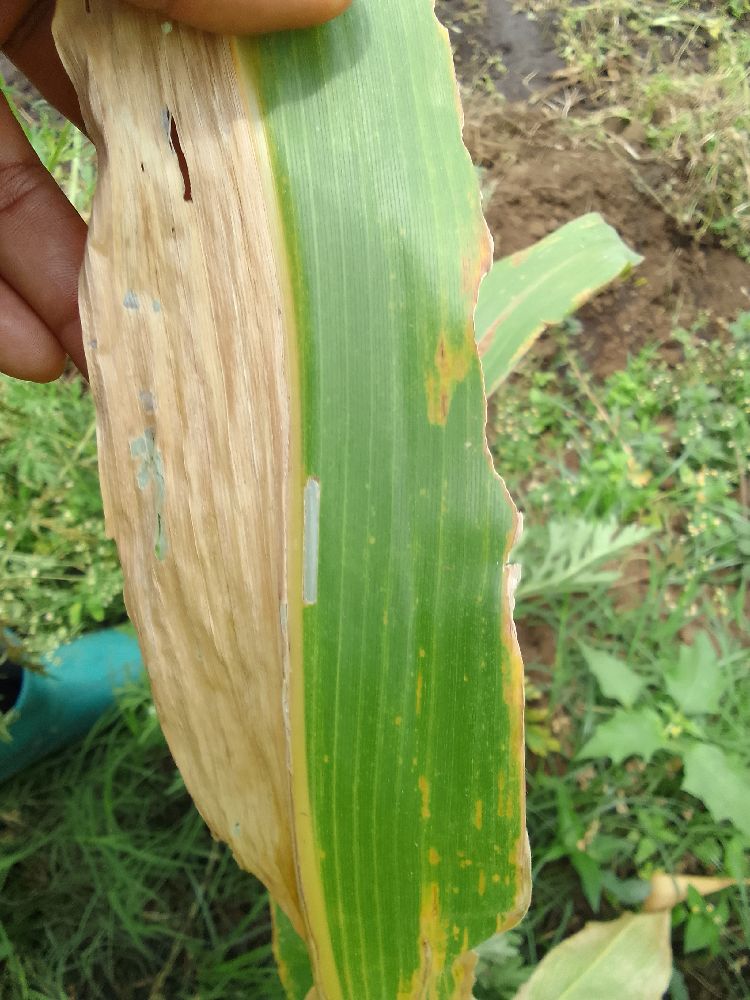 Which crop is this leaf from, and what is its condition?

maize, maize lethal necrosis
